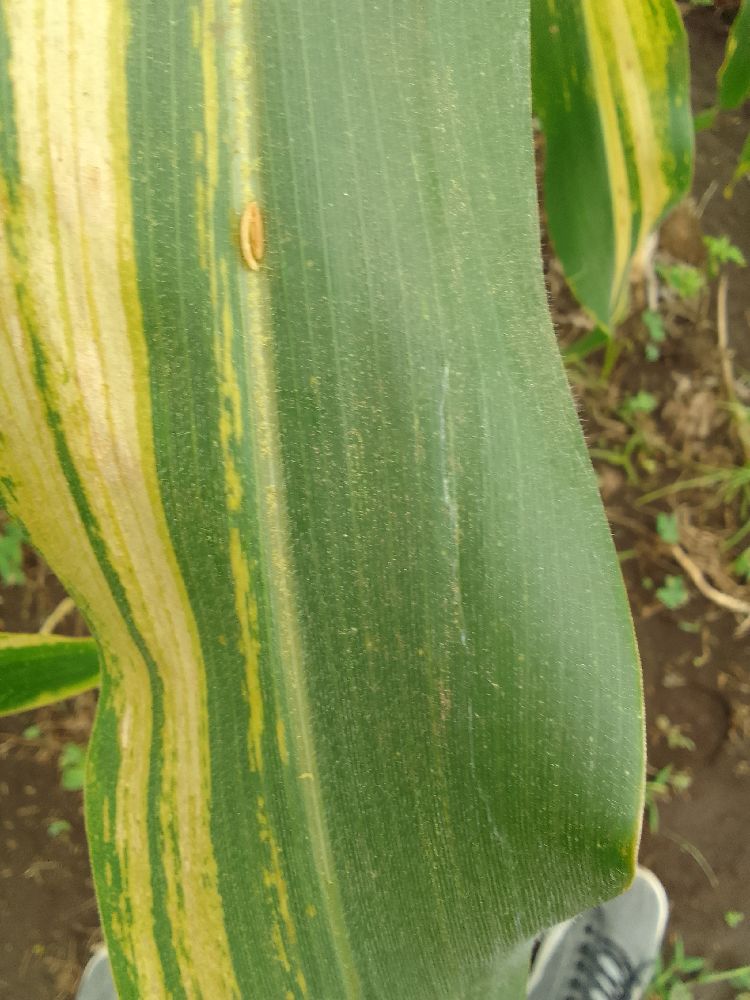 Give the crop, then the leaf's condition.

maize, maize lethal necrosis
